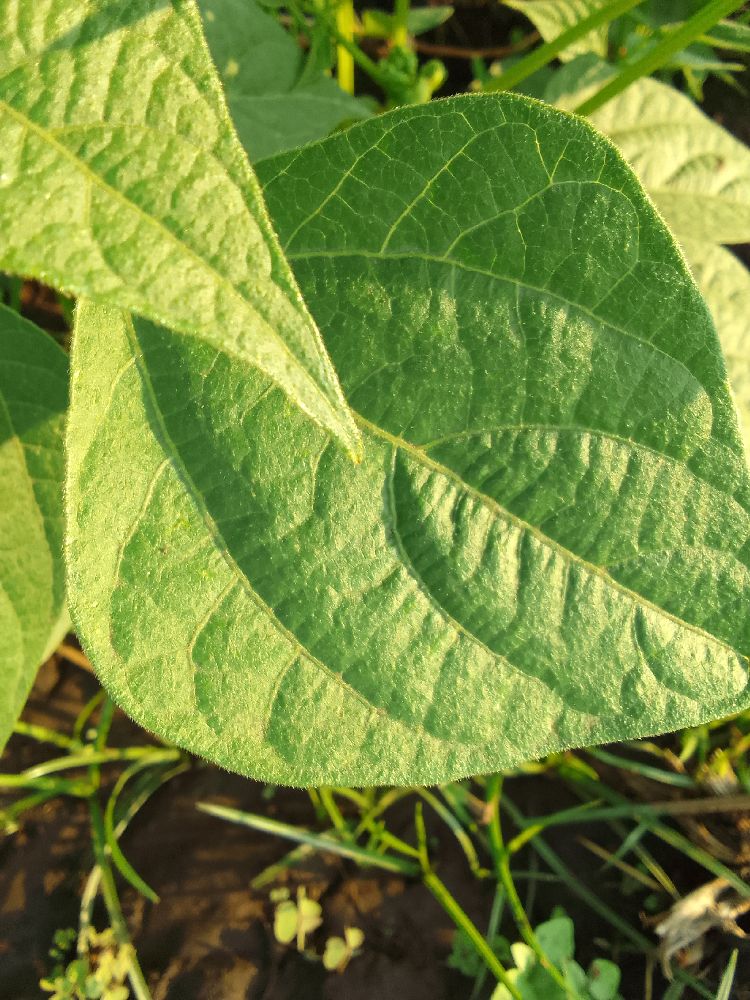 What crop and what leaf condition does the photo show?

common bean, healthy
